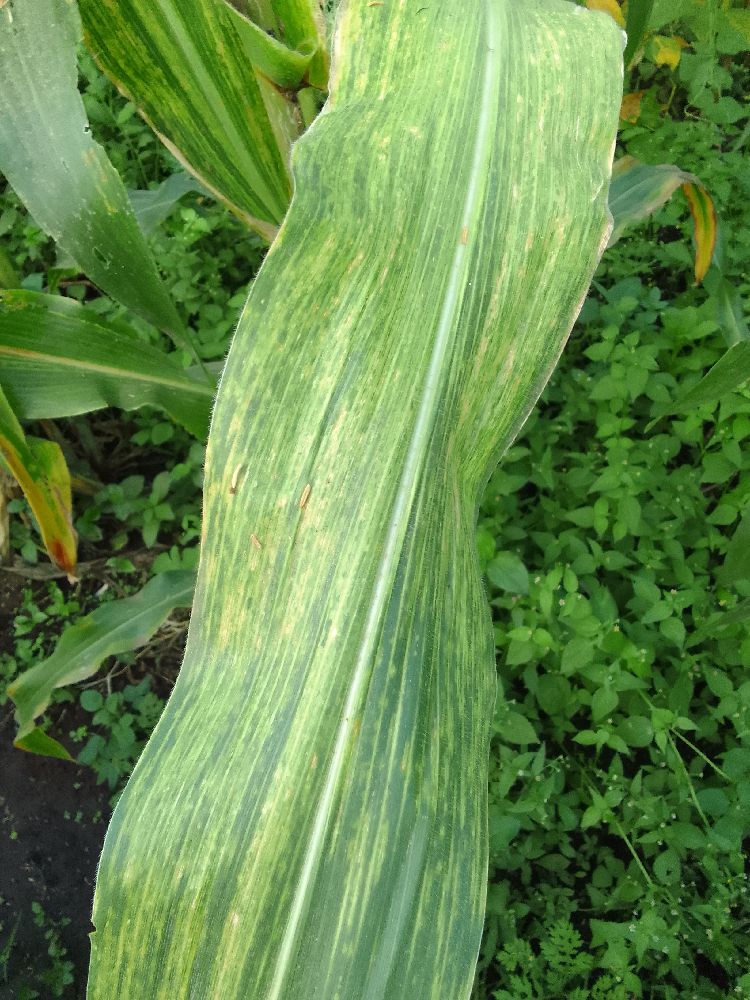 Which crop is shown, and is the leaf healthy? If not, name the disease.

maize, maize lethal necrosis
